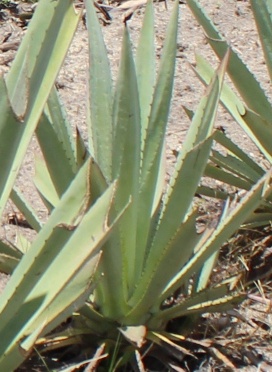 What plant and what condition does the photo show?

agave, small
